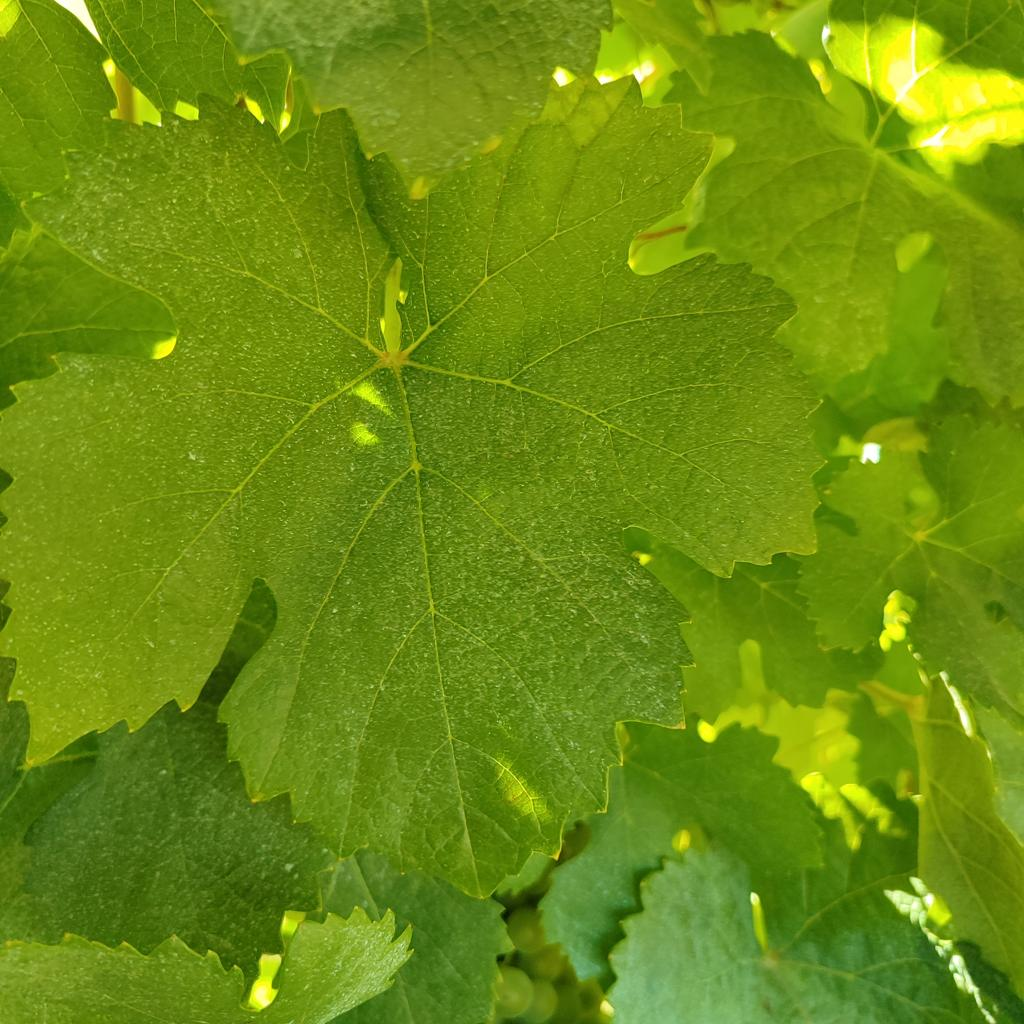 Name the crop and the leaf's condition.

grapevine, healthy
